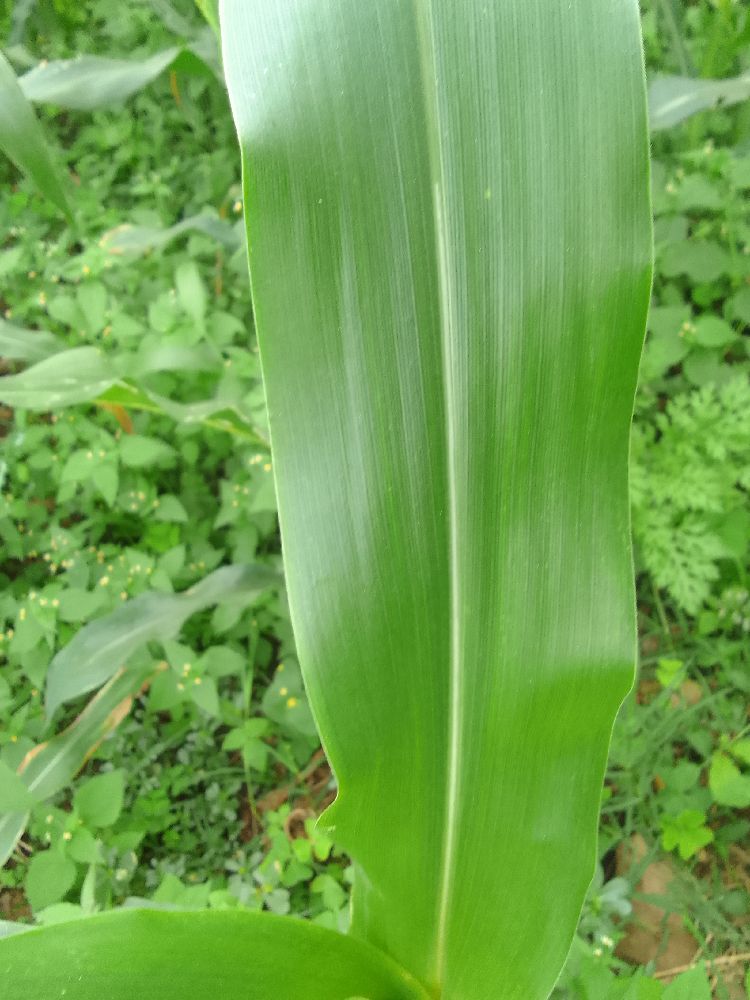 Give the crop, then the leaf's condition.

maize, healthy
